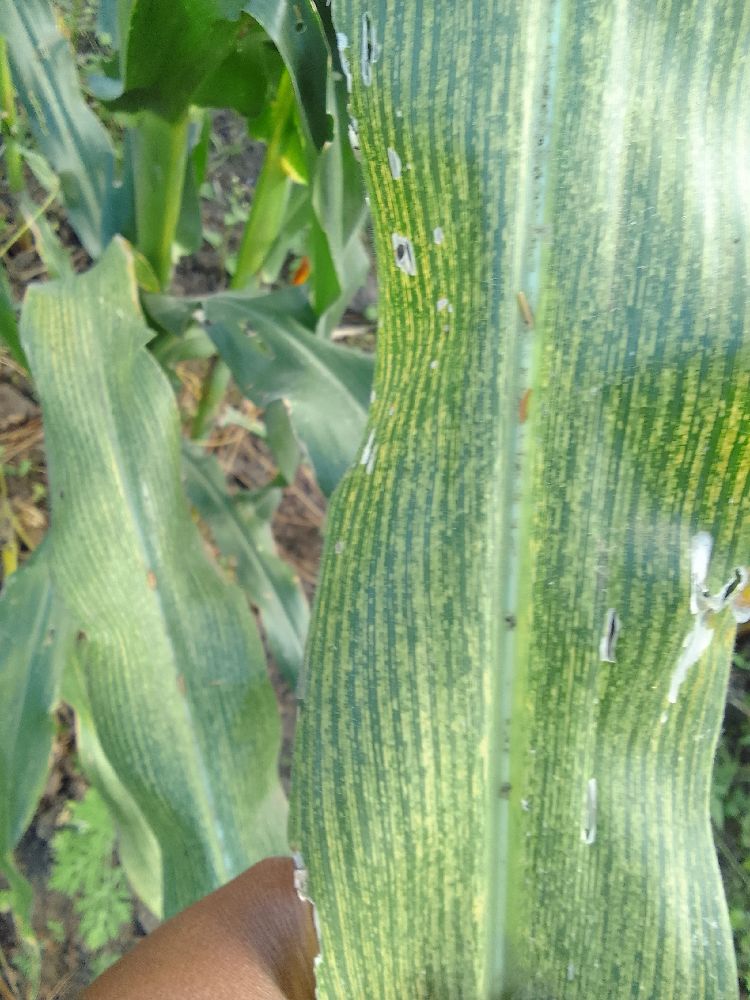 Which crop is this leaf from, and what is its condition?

maize, maize streak virus
